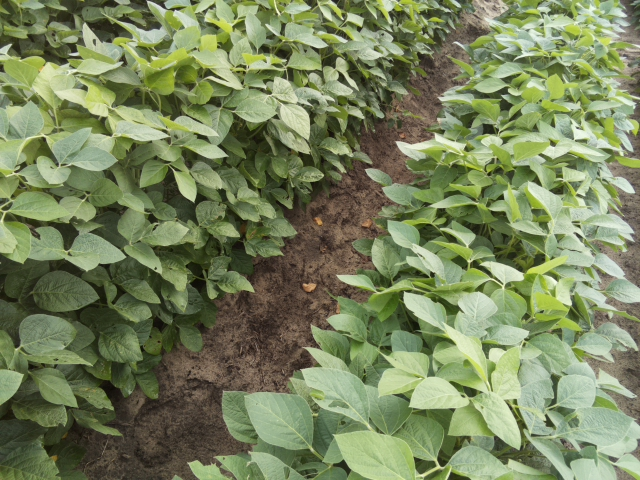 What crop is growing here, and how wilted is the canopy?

soybean, leaves with no wilting
